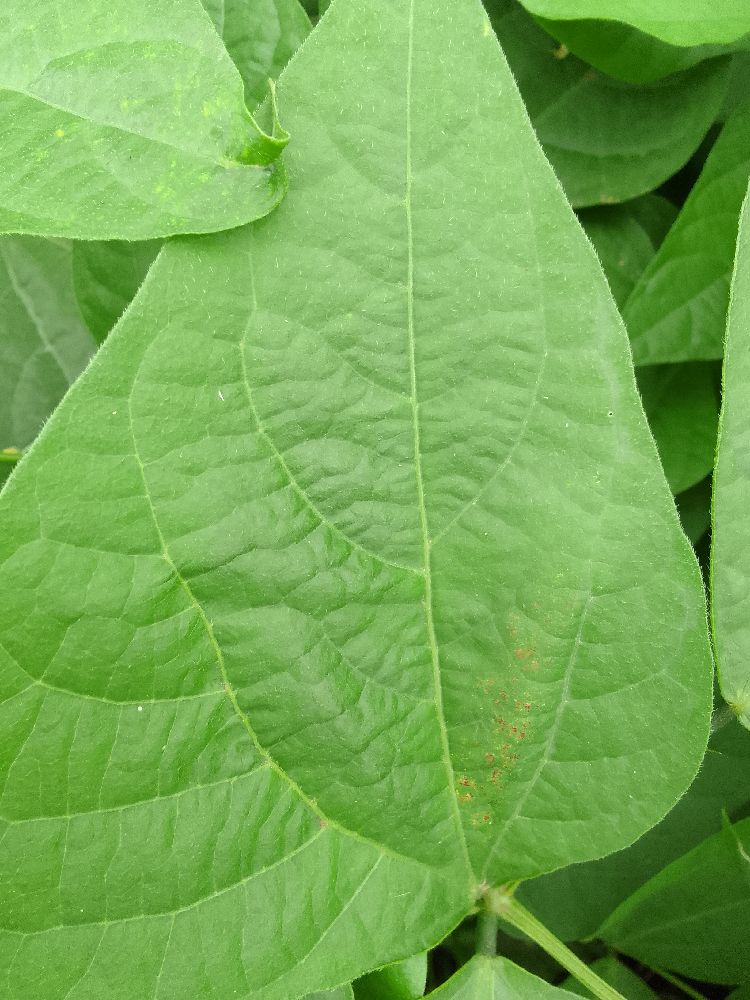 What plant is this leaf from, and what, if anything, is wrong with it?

common bean, healthy
